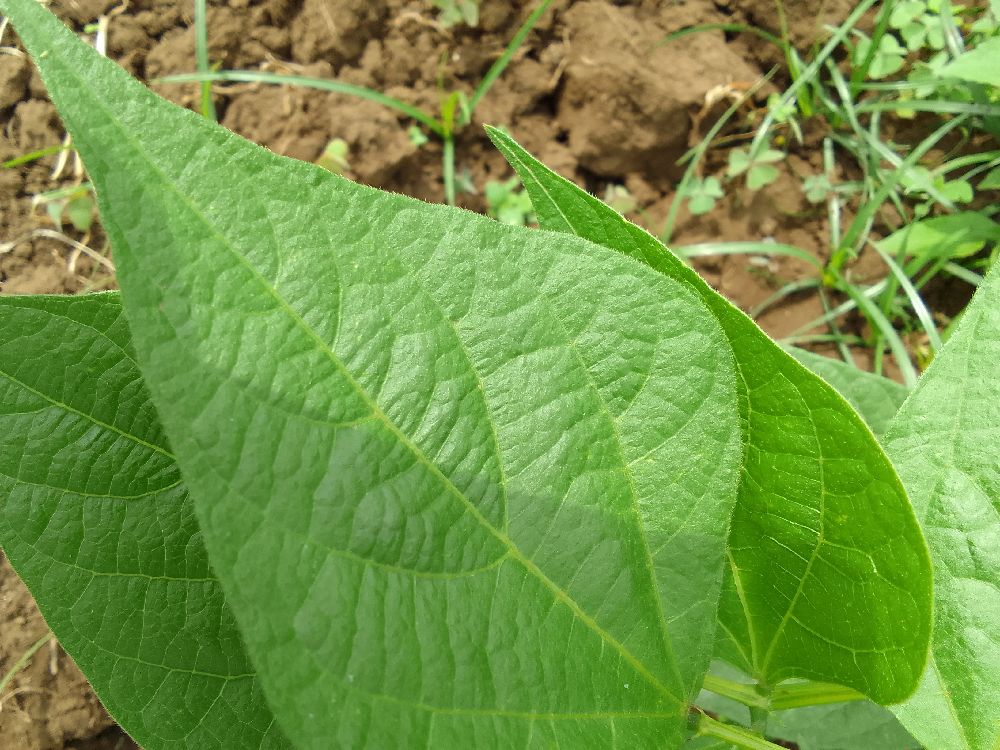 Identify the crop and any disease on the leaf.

common bean, healthy
